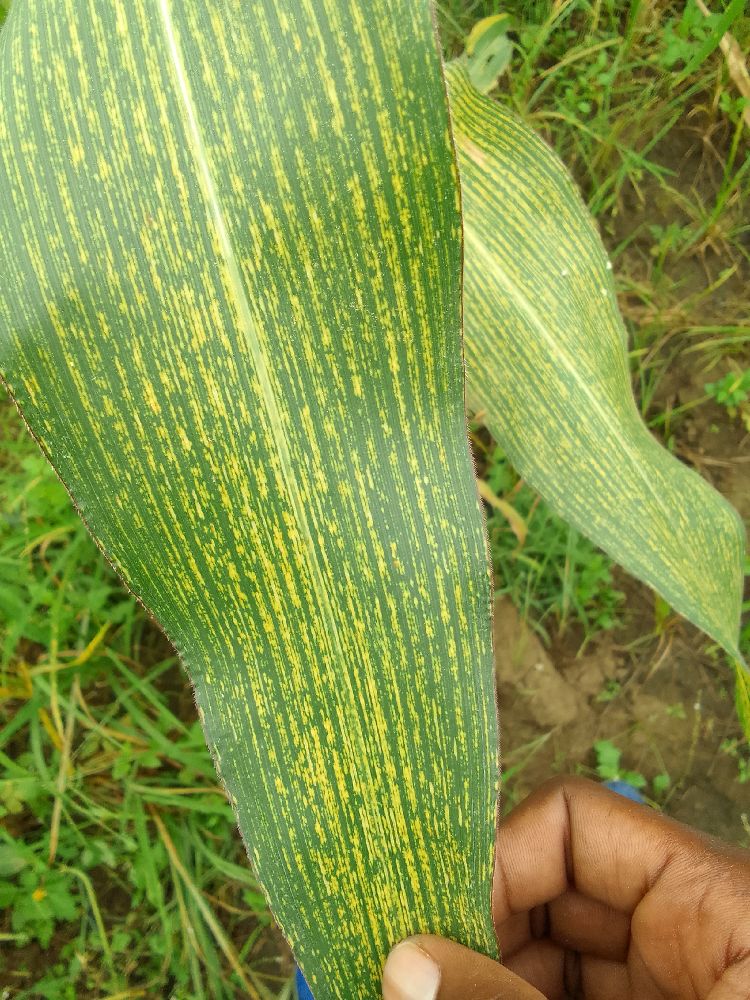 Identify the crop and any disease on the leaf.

maize, maize streak virus
